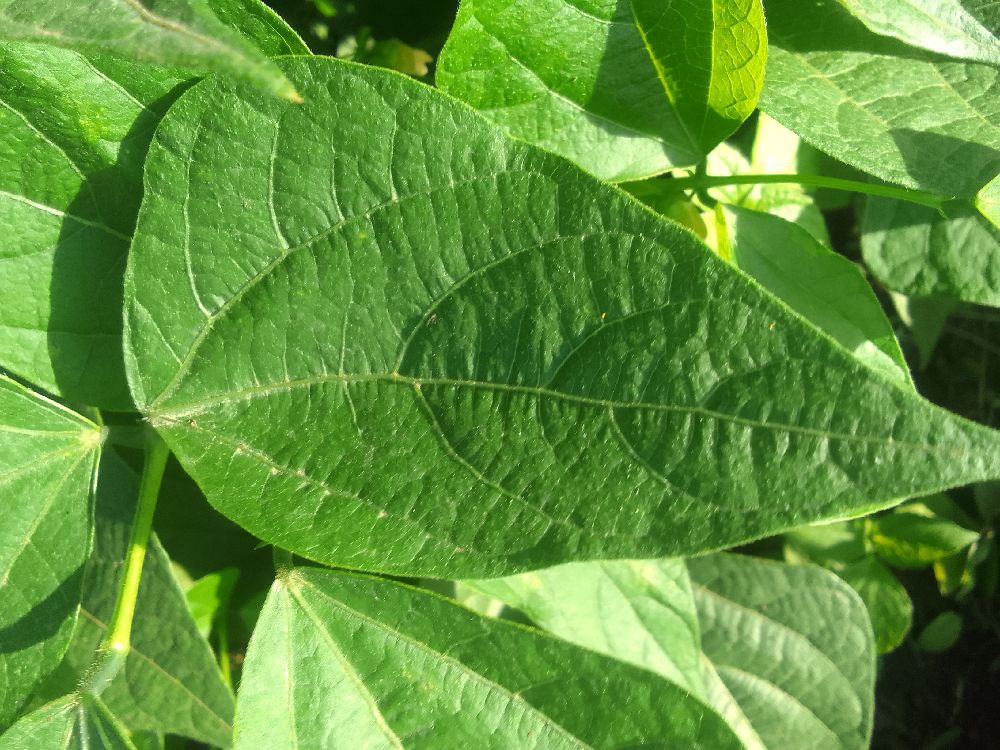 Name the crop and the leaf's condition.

common bean, healthy
